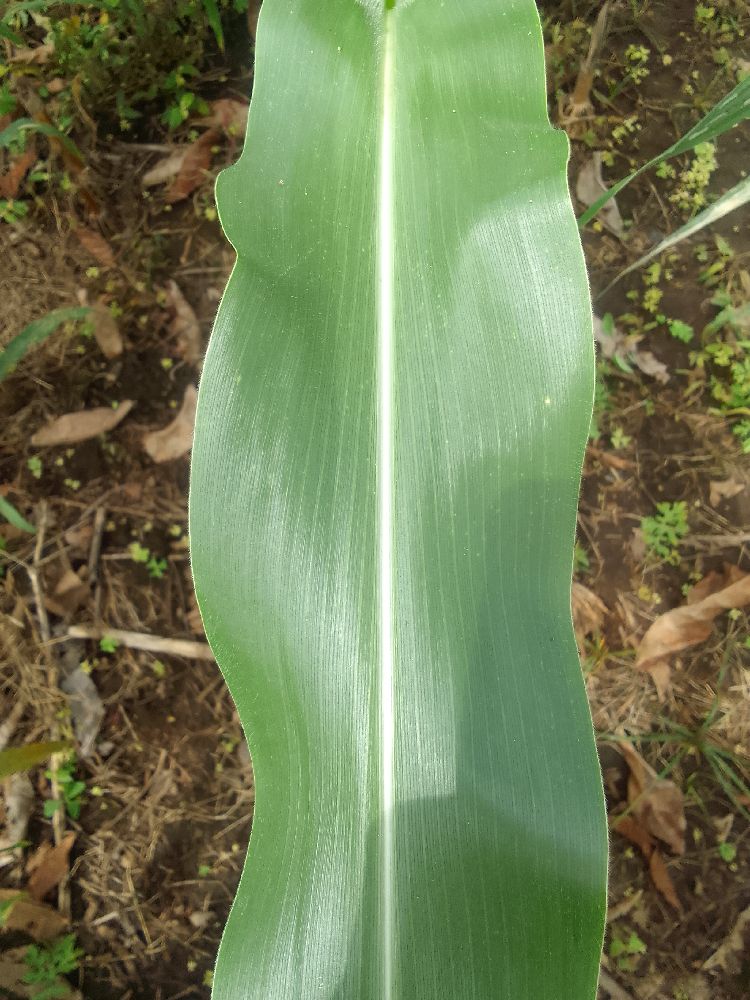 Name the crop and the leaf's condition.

maize, healthy
